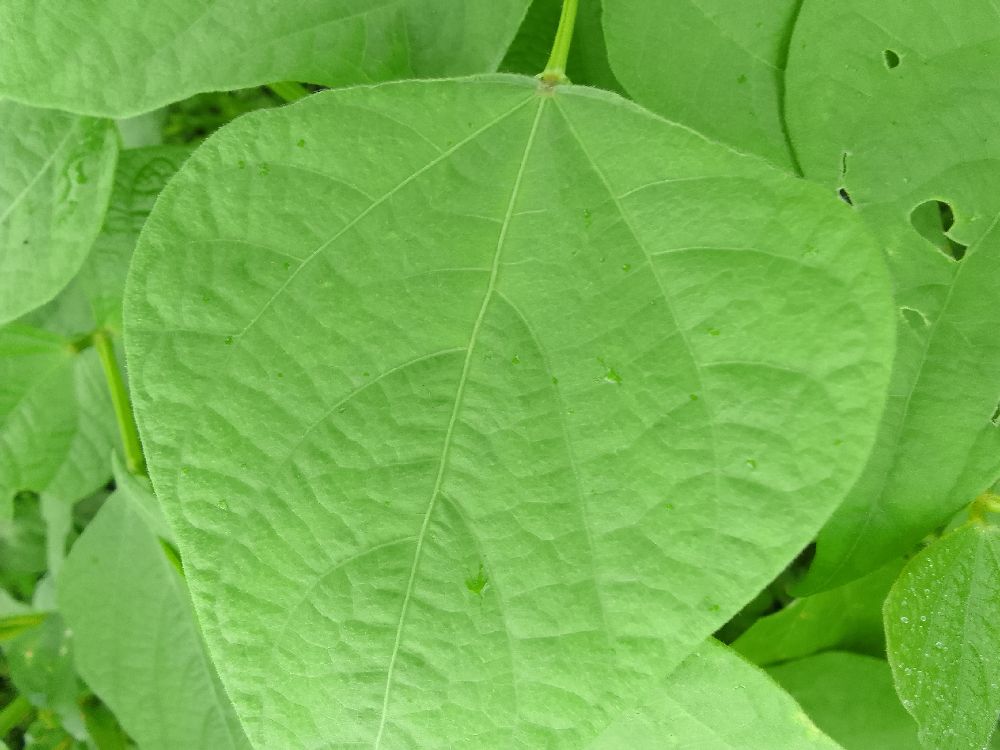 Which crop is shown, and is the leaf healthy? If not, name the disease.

common bean, healthy
